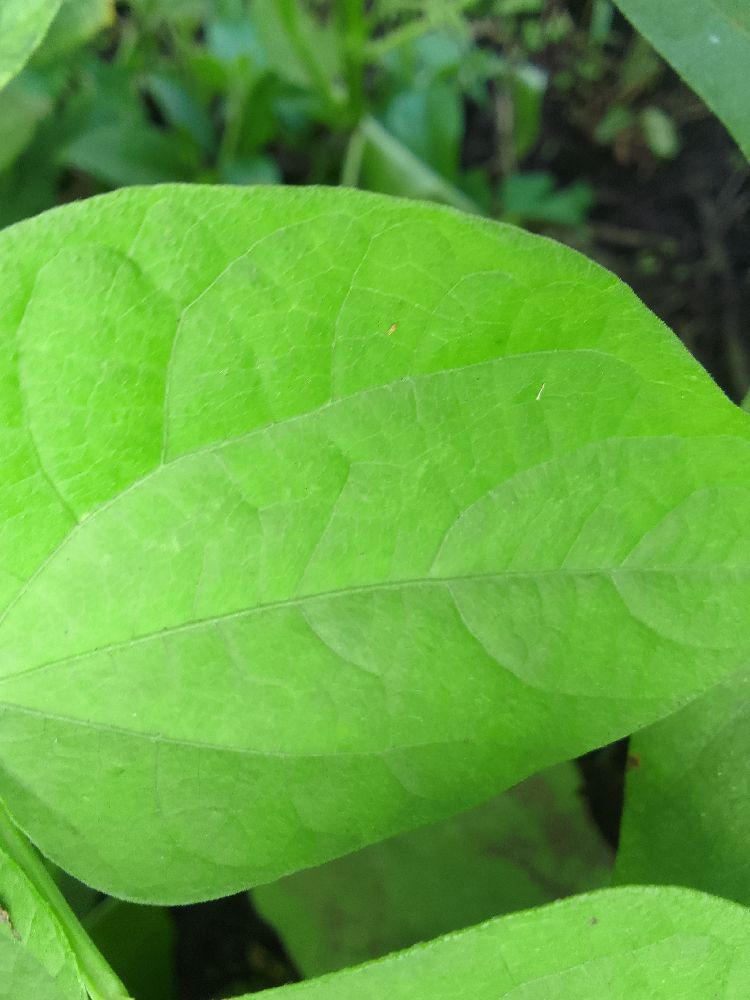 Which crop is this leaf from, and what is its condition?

common bean, healthy
